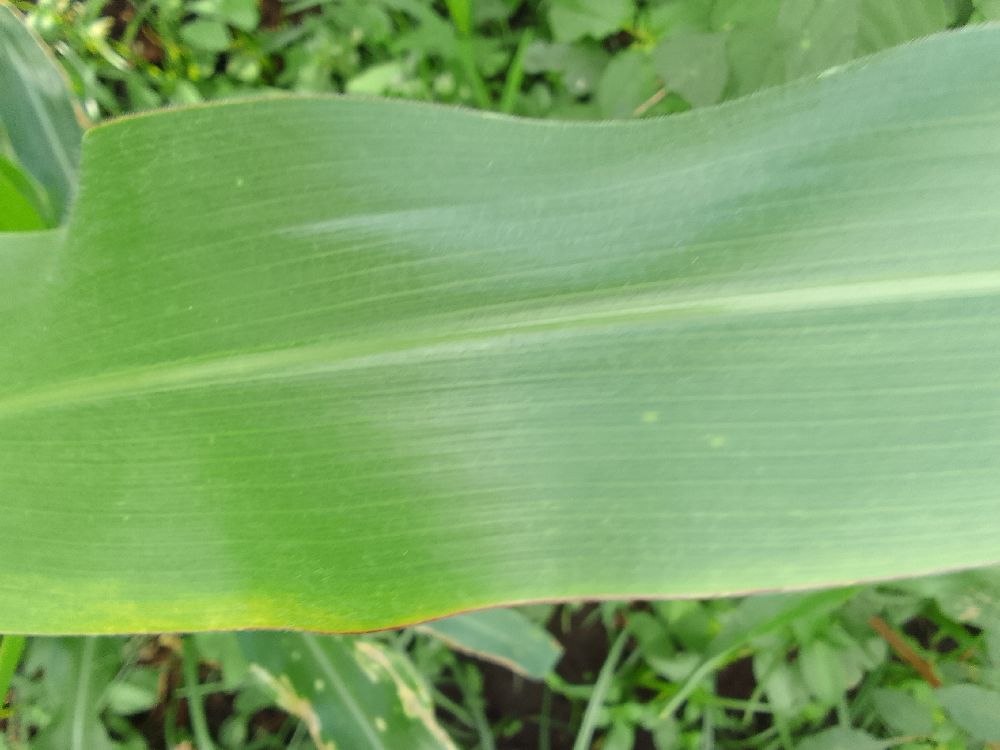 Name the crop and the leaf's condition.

maize, healthy
